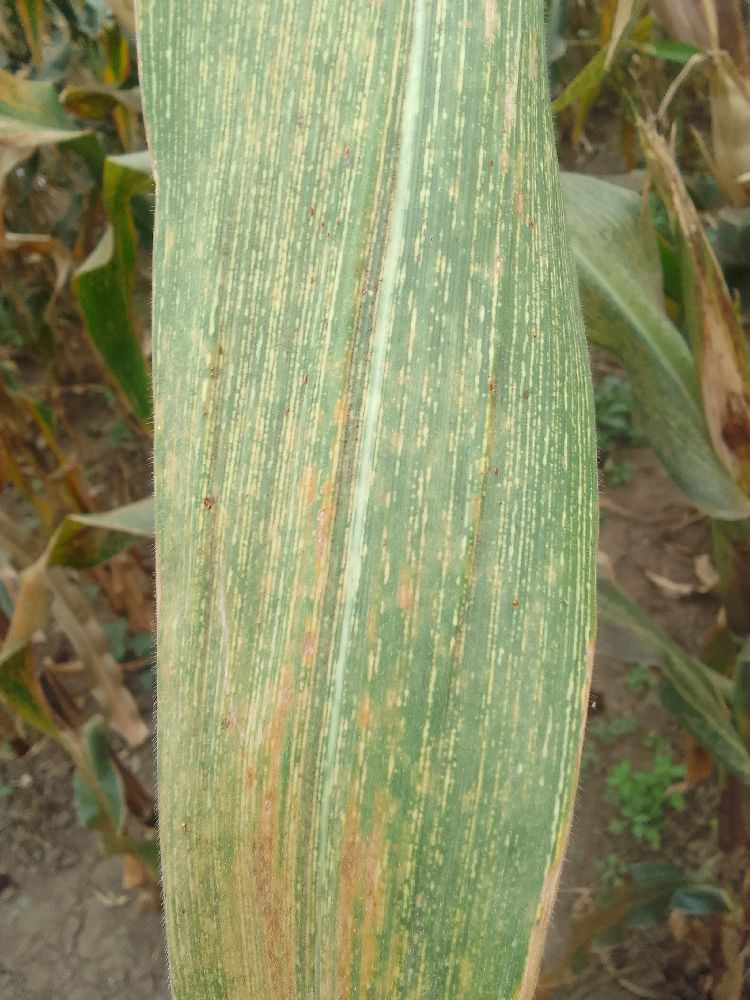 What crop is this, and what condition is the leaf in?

maize, maize streak virus
